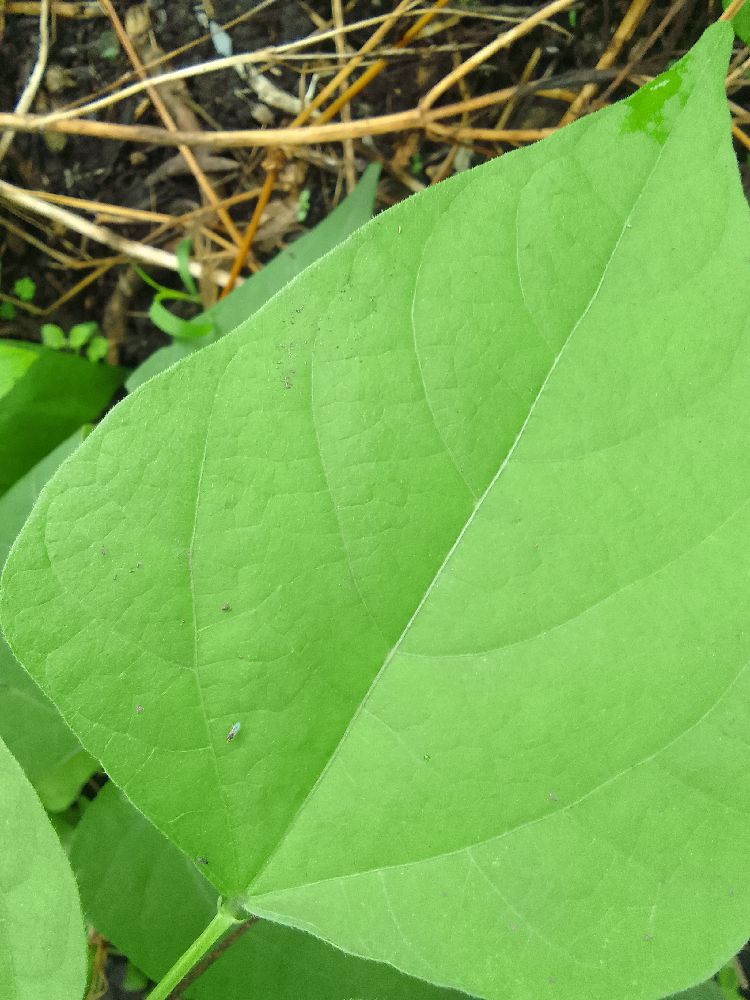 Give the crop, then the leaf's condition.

common bean, healthy
